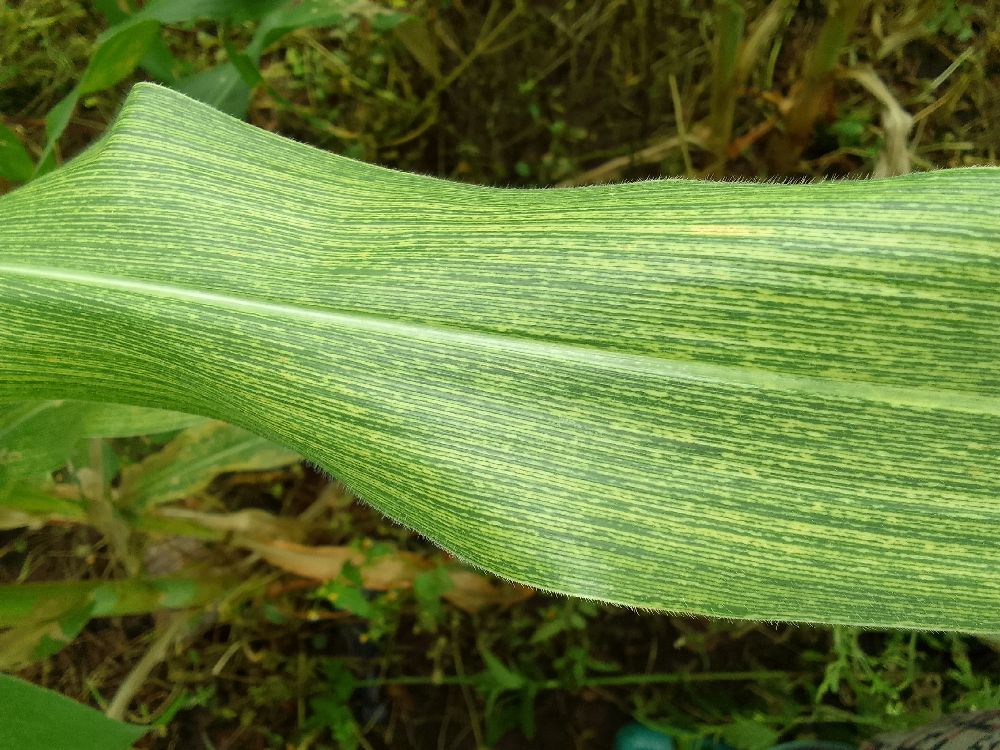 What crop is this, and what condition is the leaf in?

maize, maize streak virus
